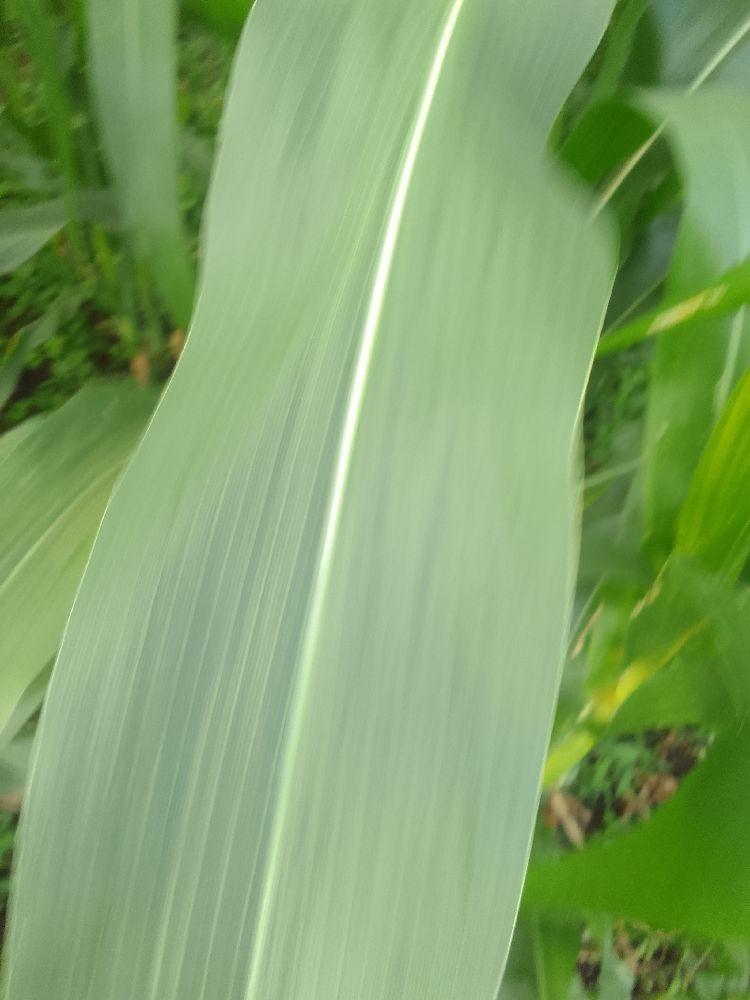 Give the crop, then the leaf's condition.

maize, healthy
